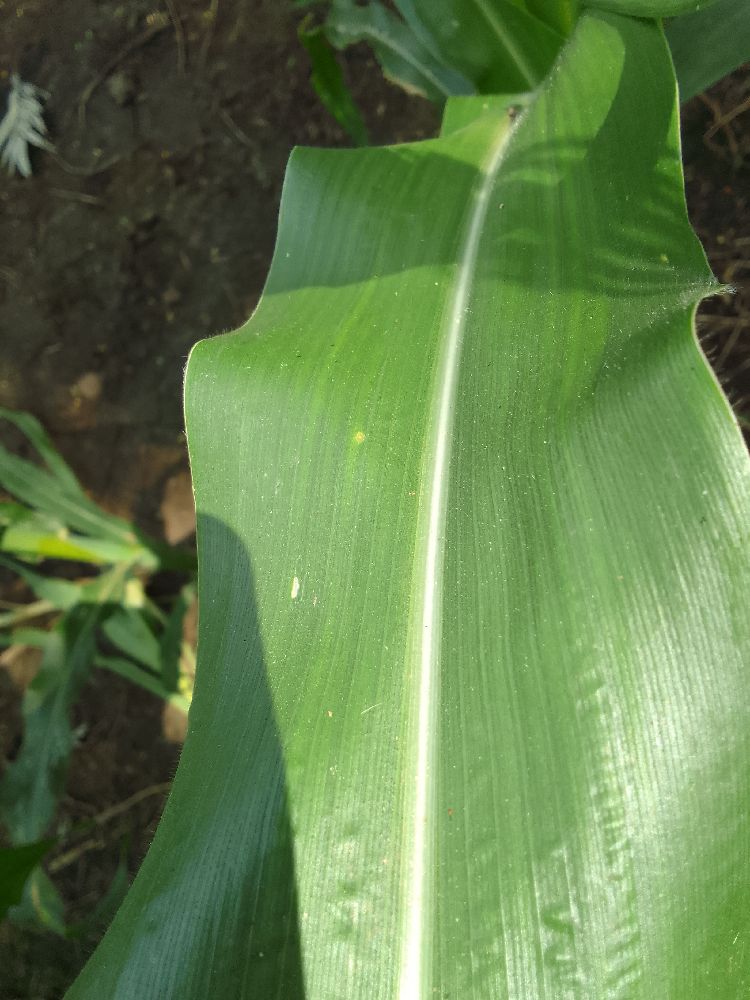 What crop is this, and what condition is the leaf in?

maize, healthy
